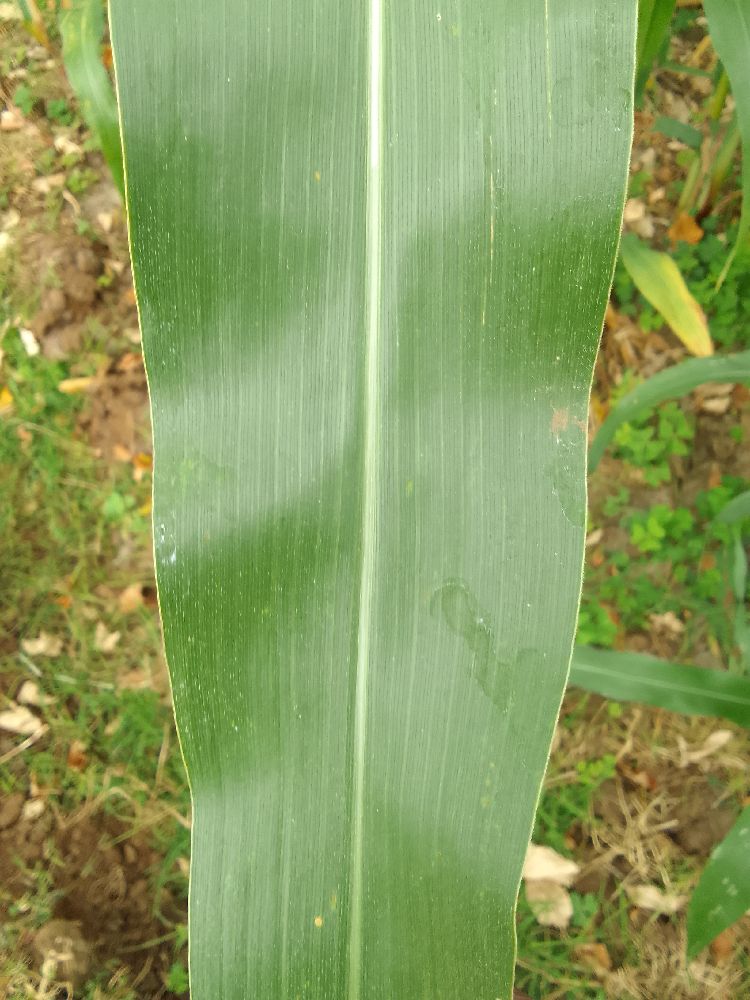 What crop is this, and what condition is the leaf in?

maize, healthy
